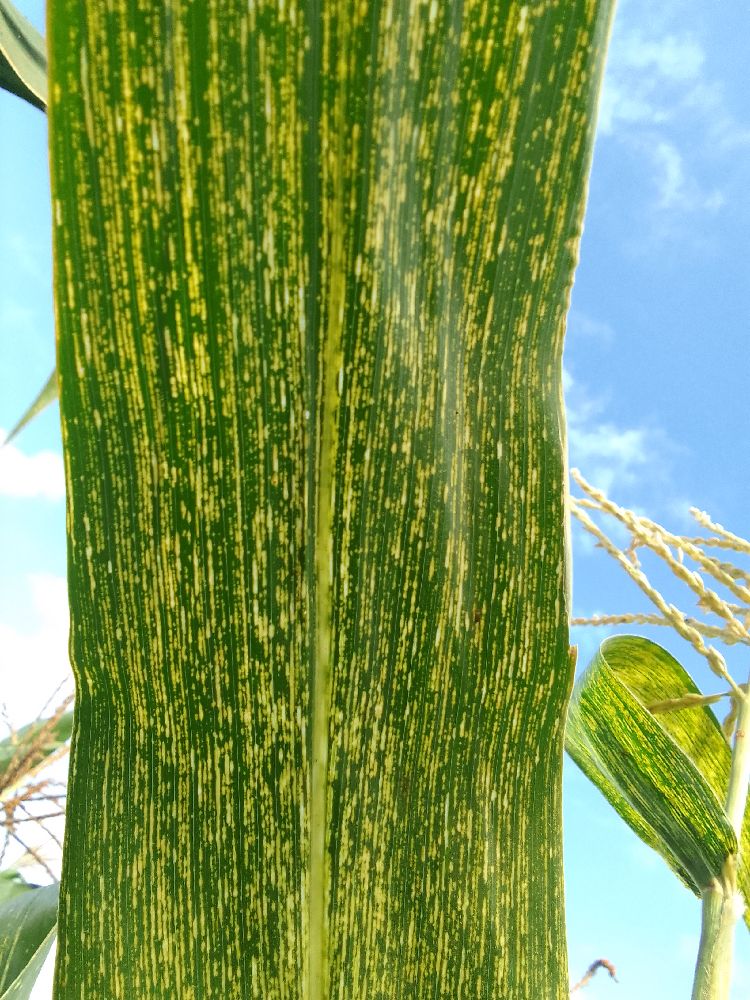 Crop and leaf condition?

maize, maize streak virus
